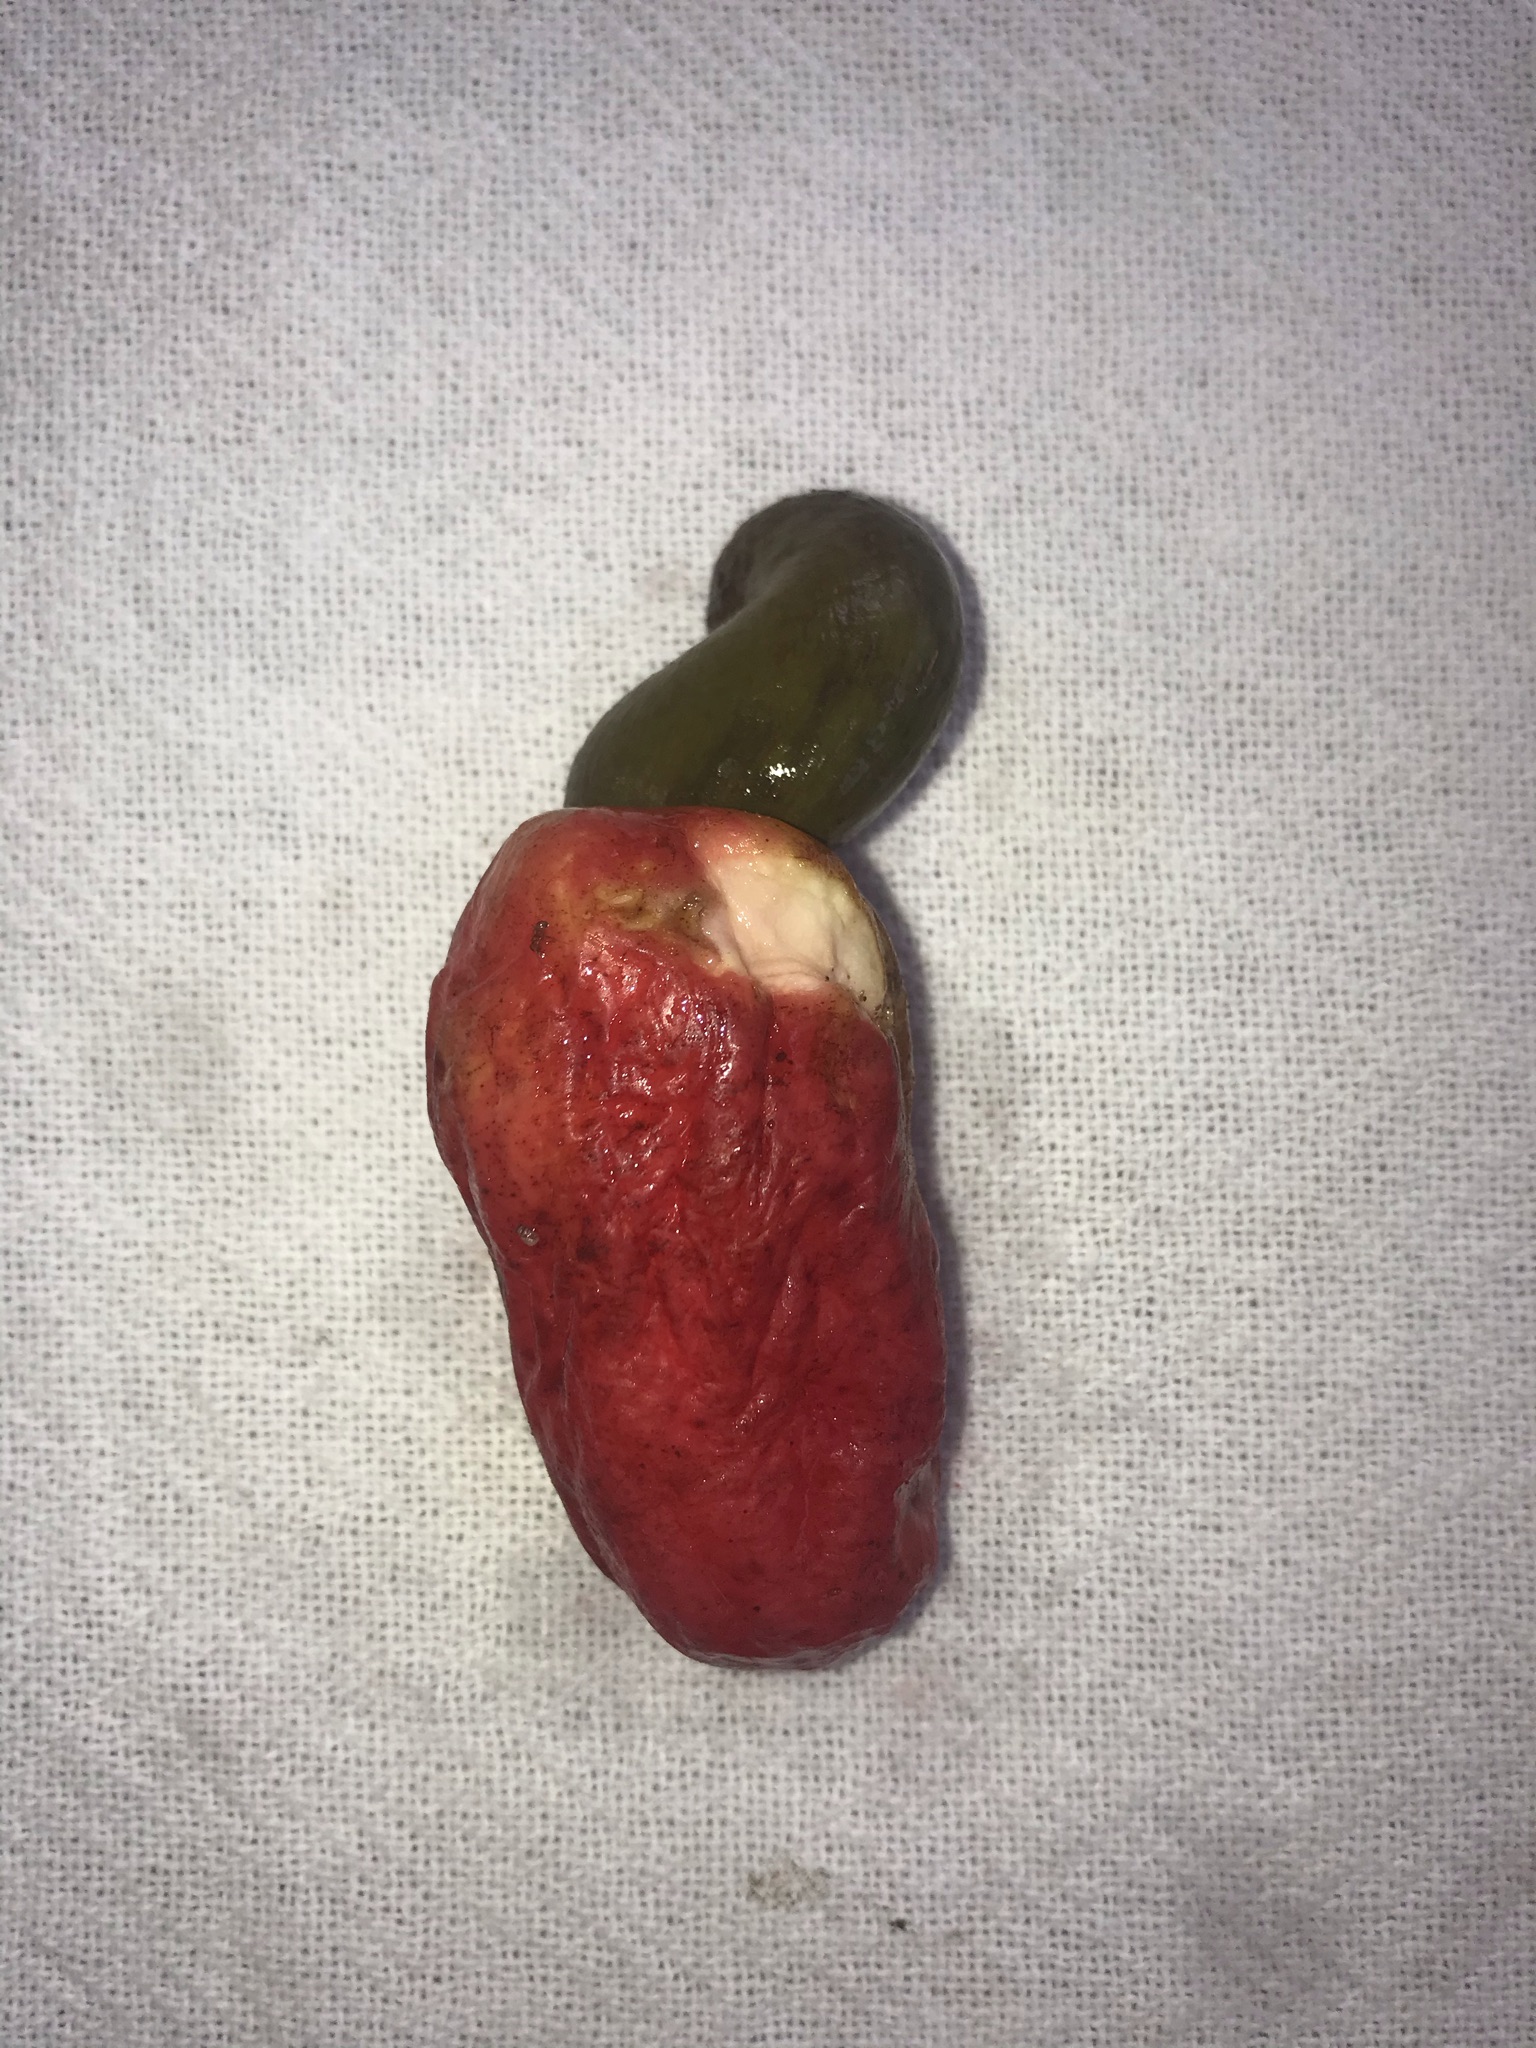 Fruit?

caju vermelho
